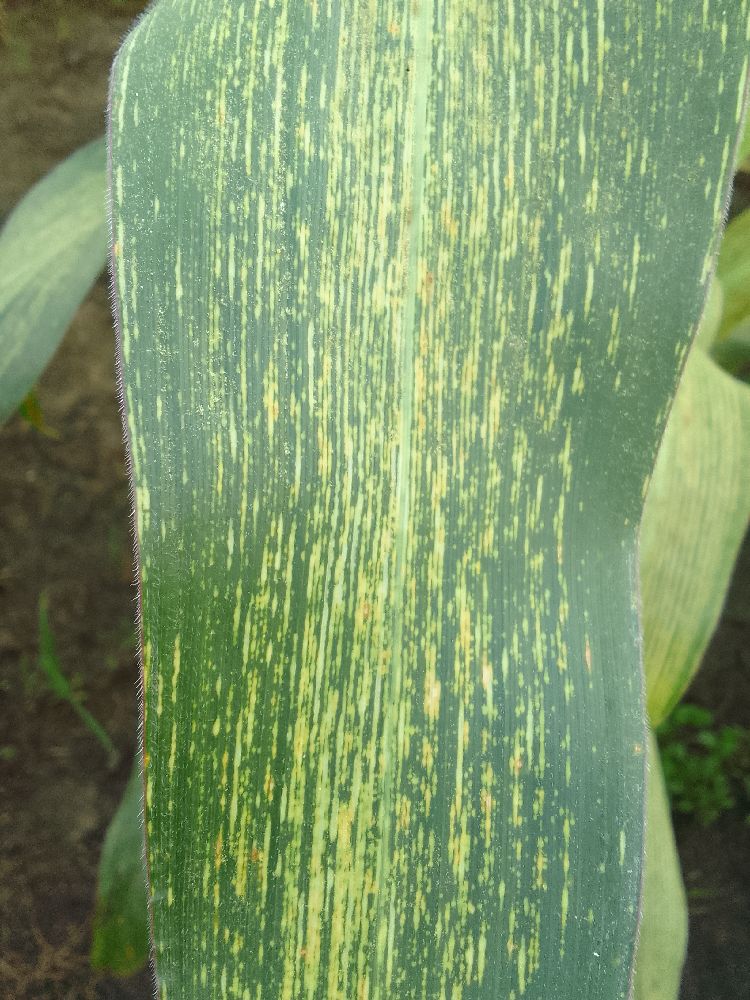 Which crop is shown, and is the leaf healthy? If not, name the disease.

maize, maize streak virus
